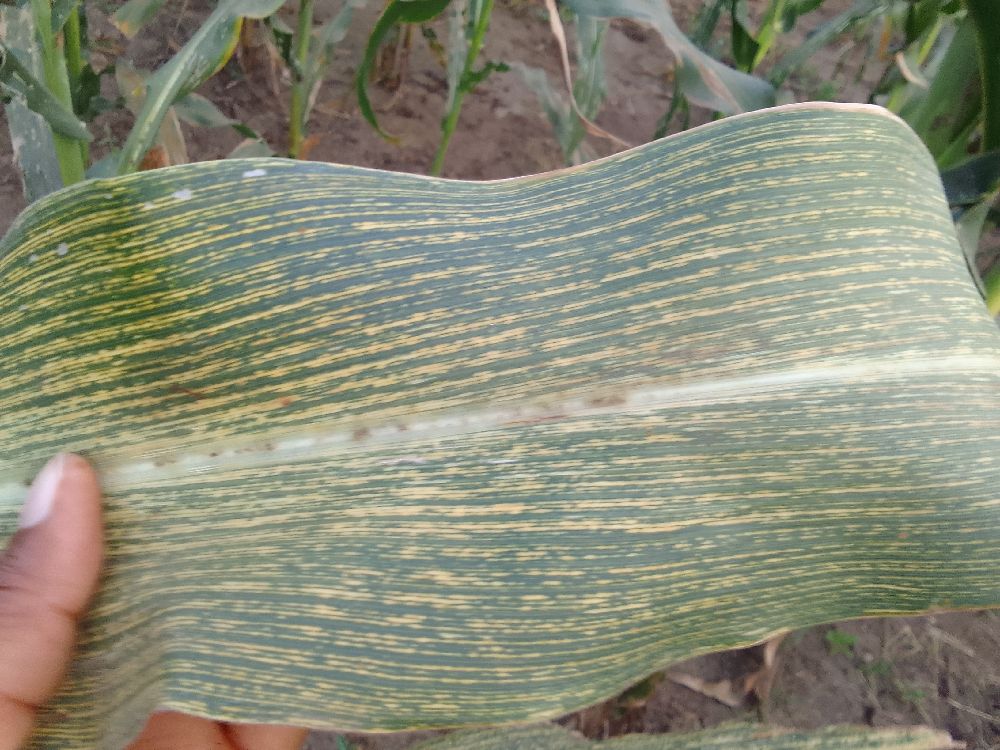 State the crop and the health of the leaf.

maize, maize streak virus
